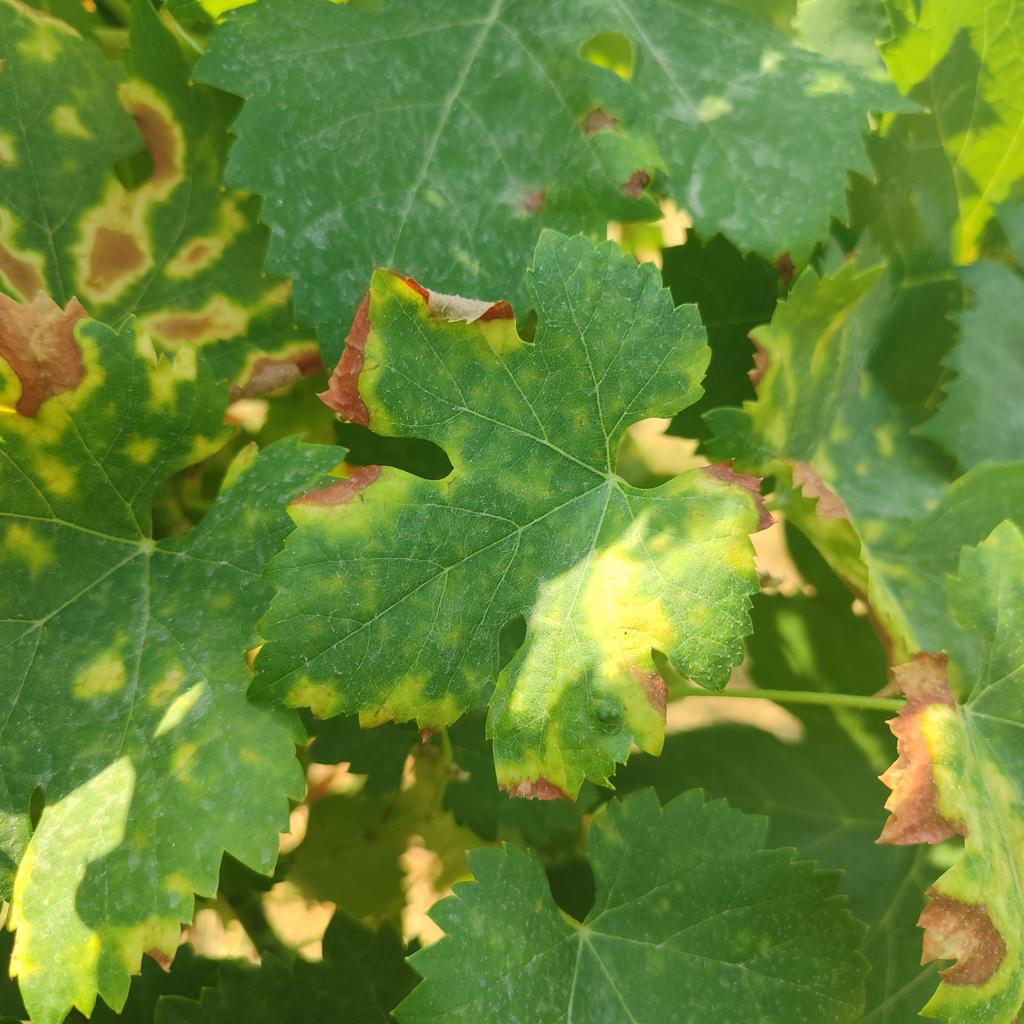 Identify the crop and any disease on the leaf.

grapevine, esca complex
